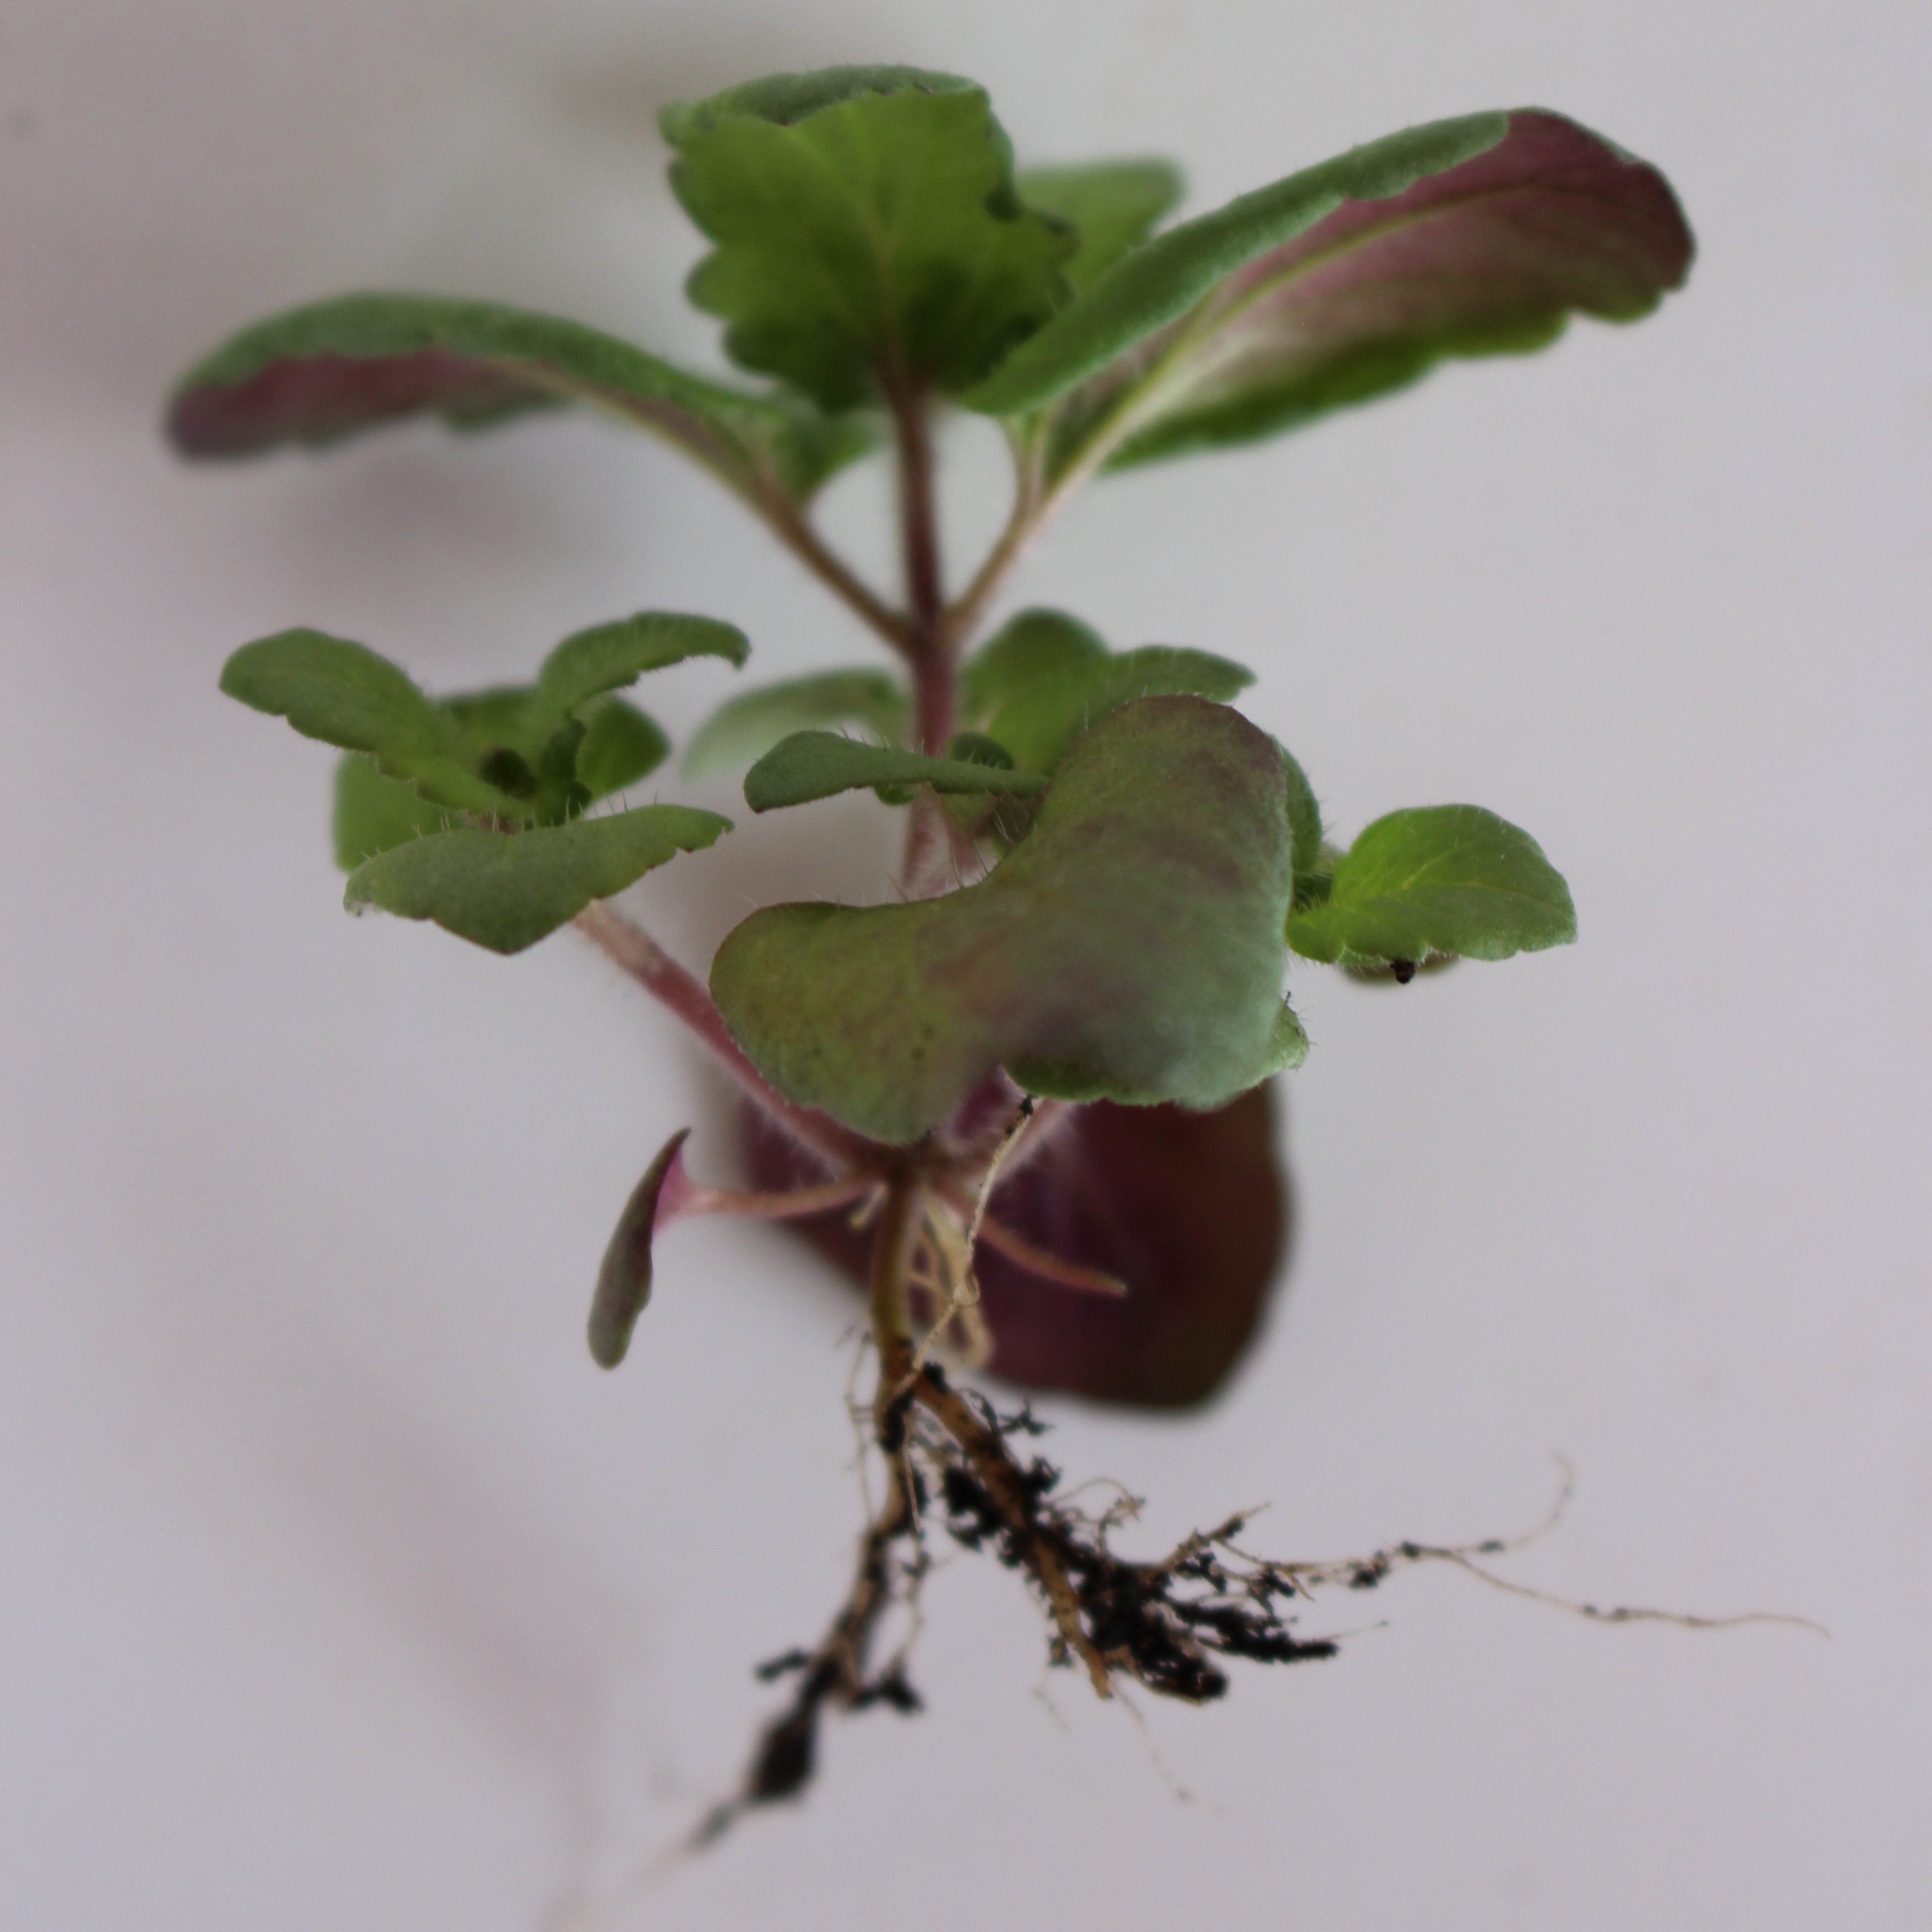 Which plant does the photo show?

Veronica persica
